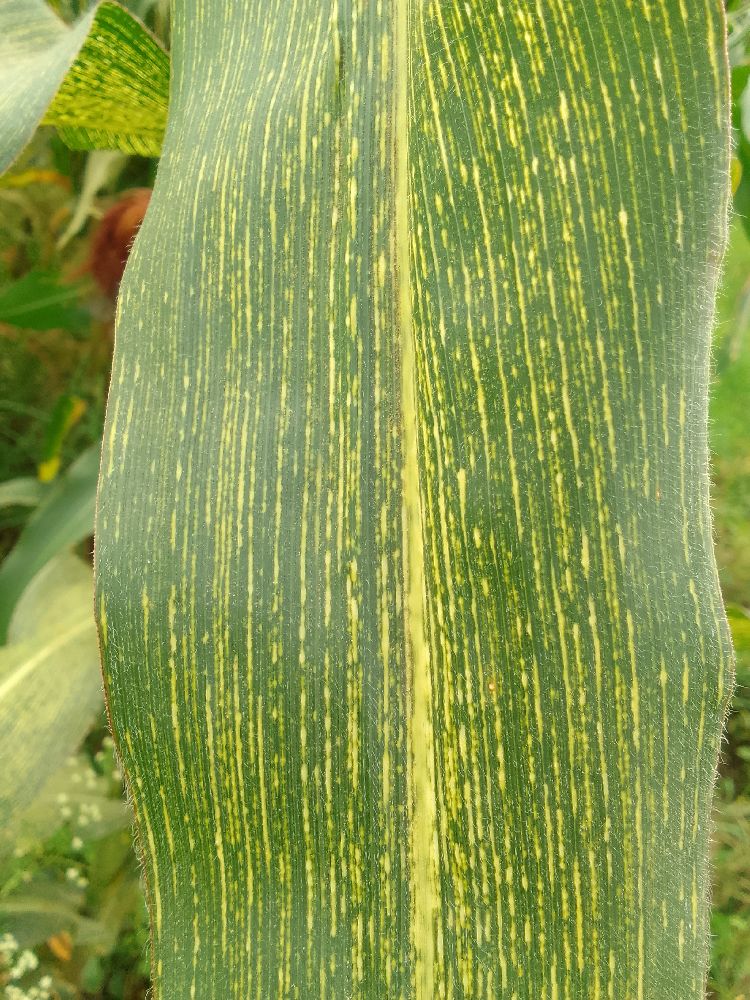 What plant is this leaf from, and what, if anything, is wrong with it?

maize, maize streak virus
